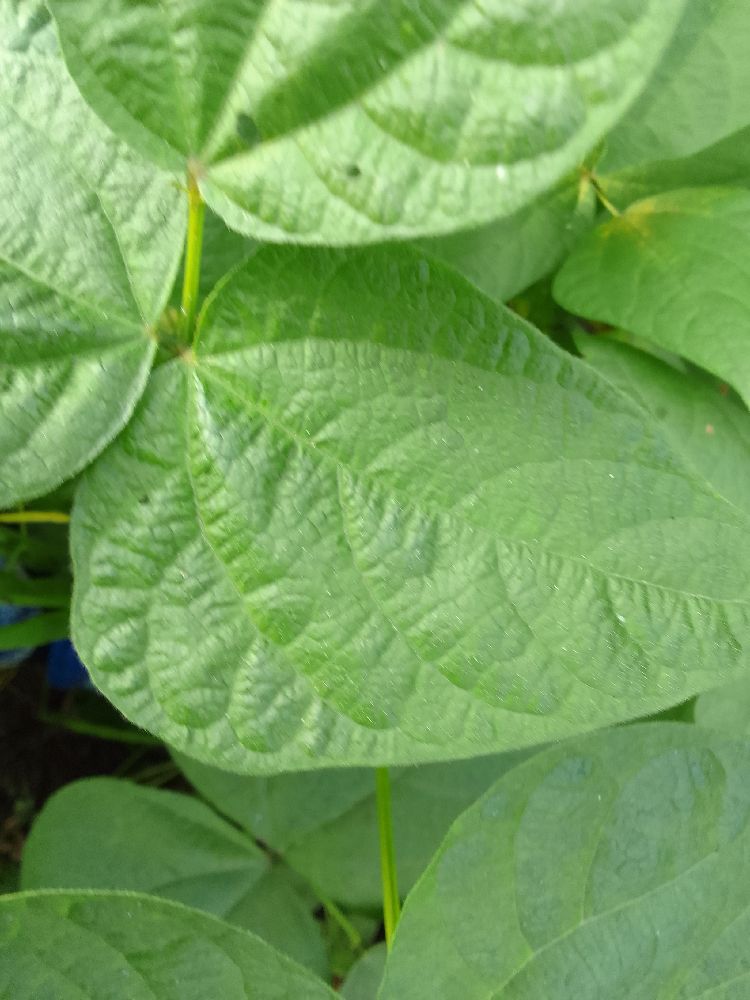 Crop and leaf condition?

common bean, healthy
